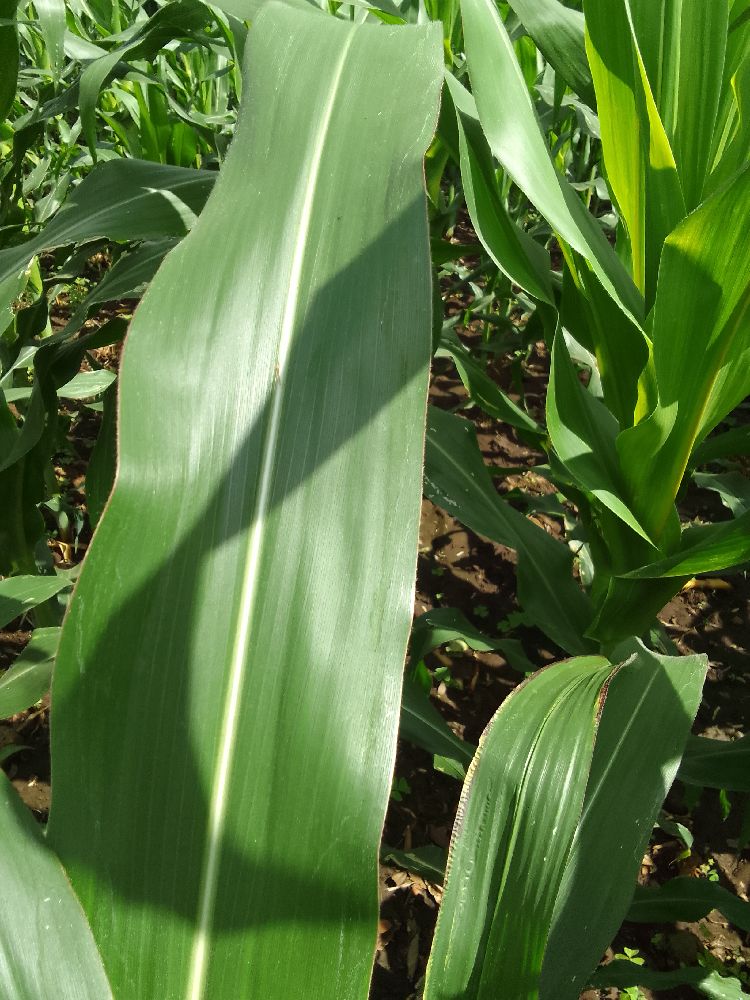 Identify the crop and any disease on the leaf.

maize, healthy
